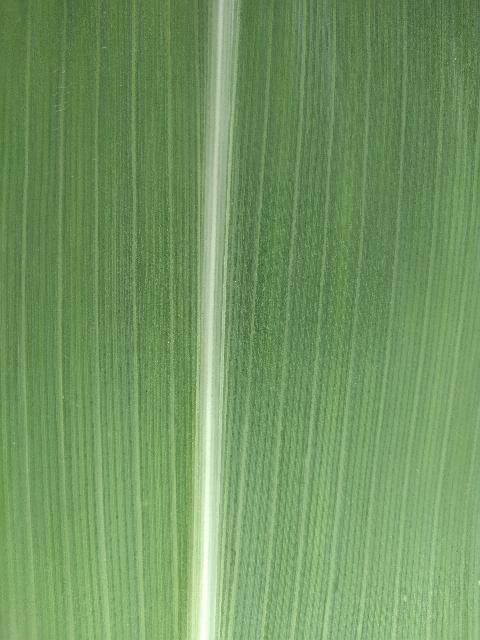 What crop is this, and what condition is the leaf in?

maize, healthy
